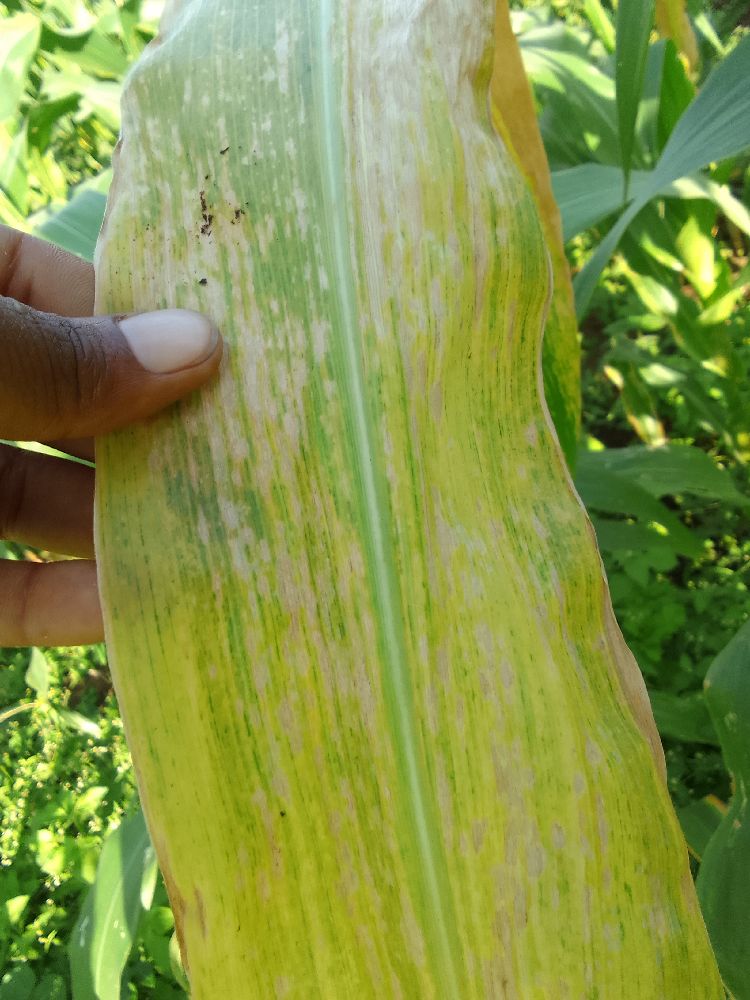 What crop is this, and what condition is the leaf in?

maize, maize lethal necrosis
